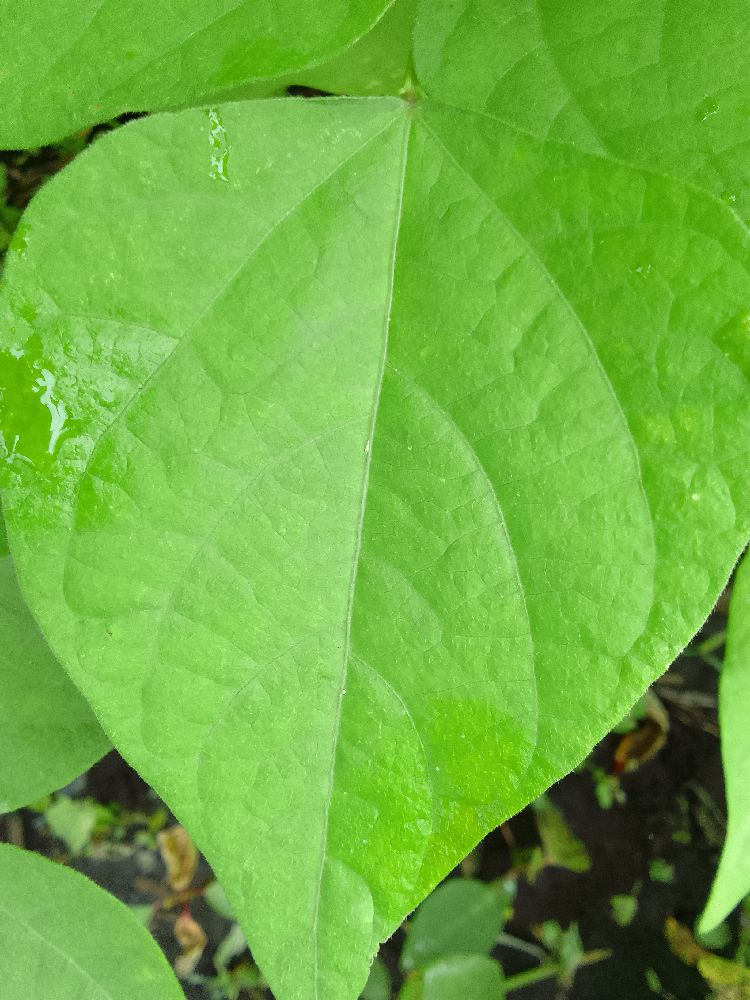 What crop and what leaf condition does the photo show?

common bean, healthy
